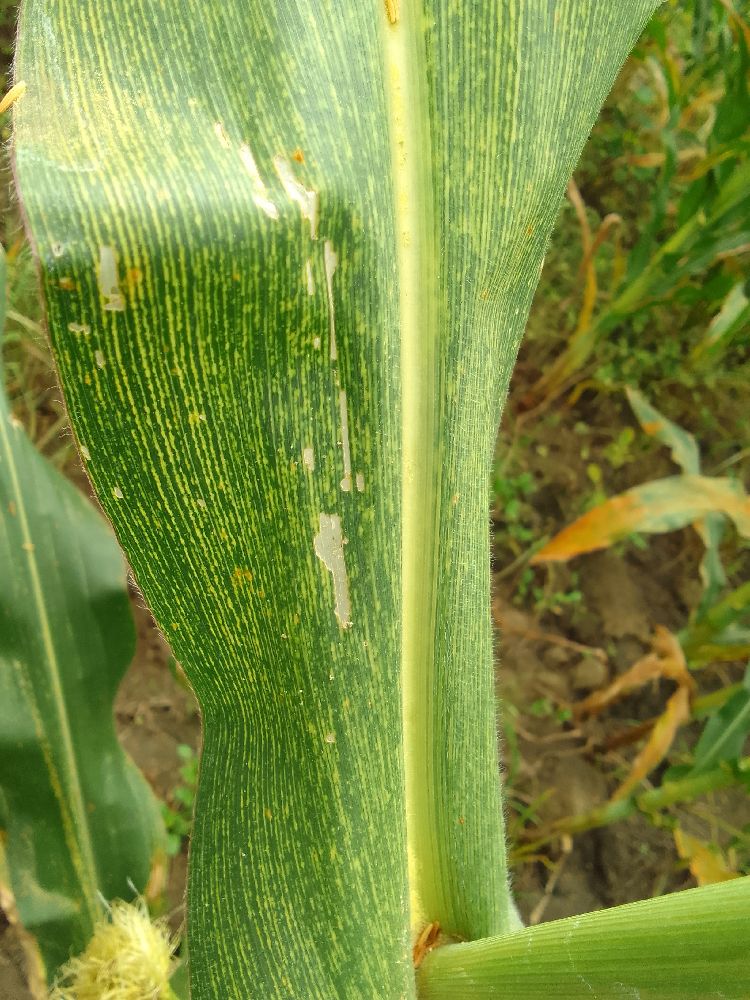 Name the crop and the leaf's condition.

maize, maize streak virus
